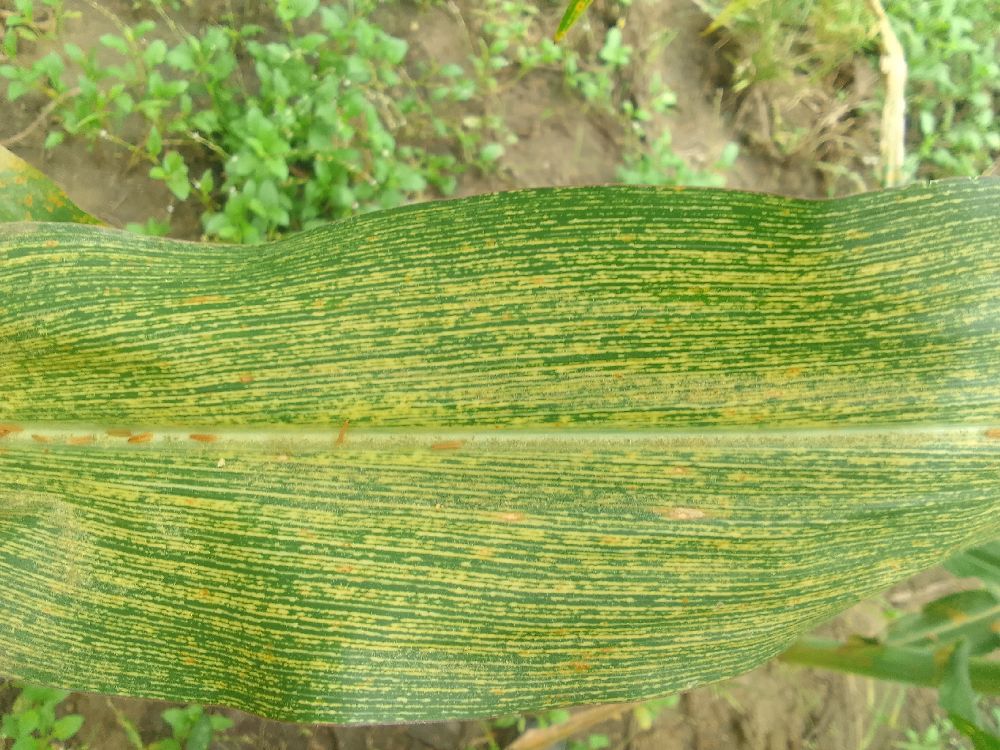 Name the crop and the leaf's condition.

maize, maize streak virus
